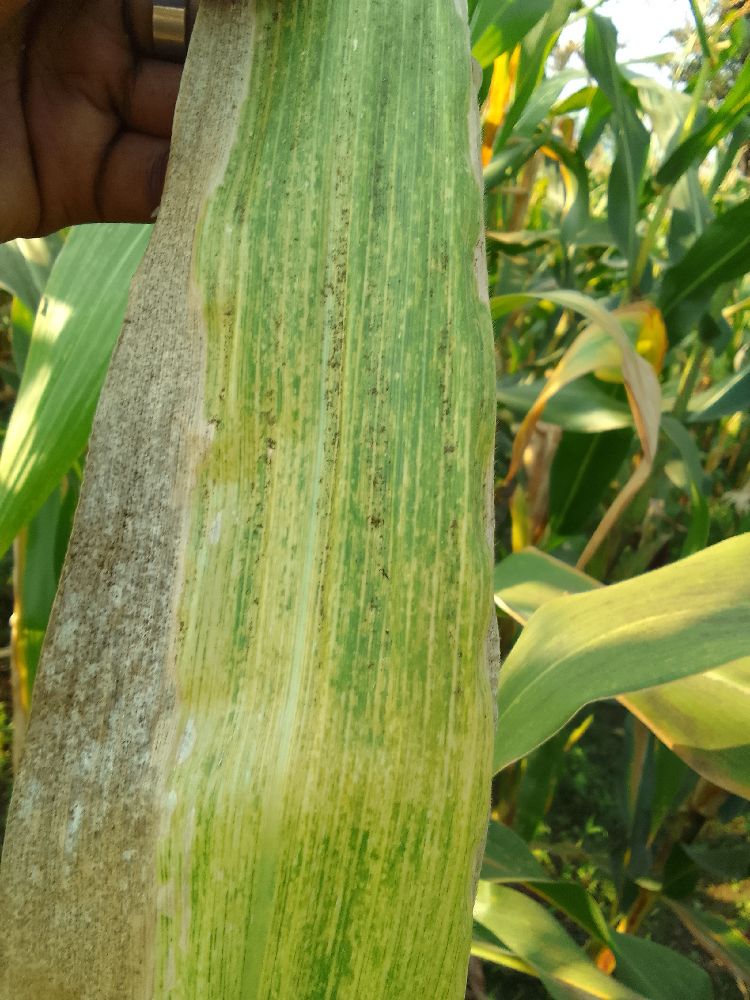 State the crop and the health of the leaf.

maize, maize lethal necrosis
